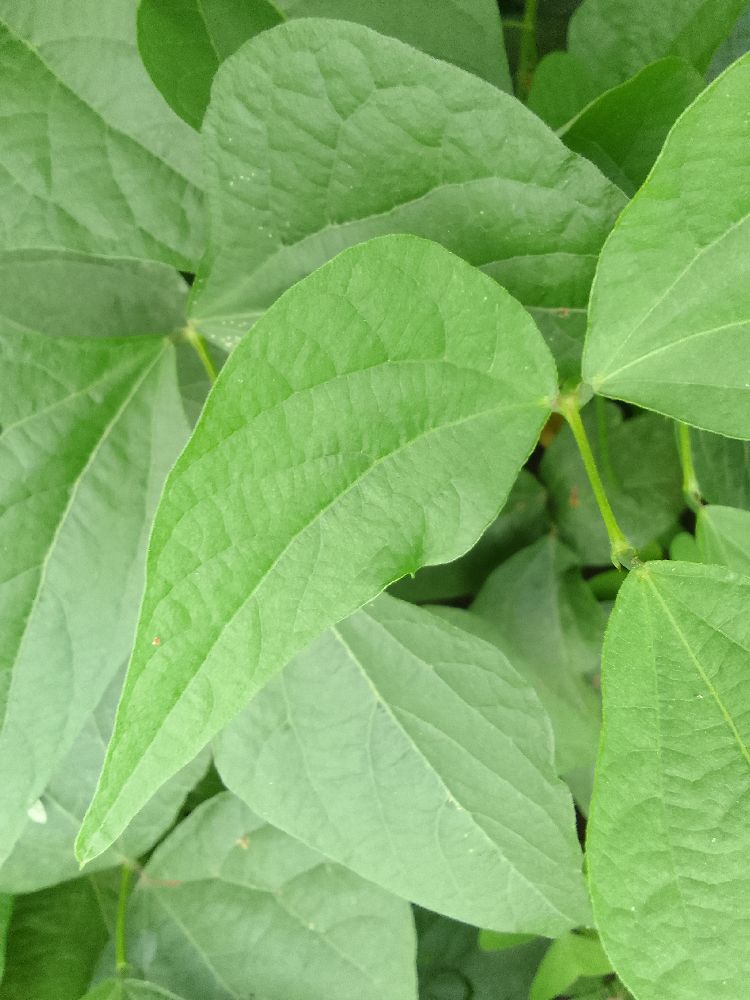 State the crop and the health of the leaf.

common bean, healthy
